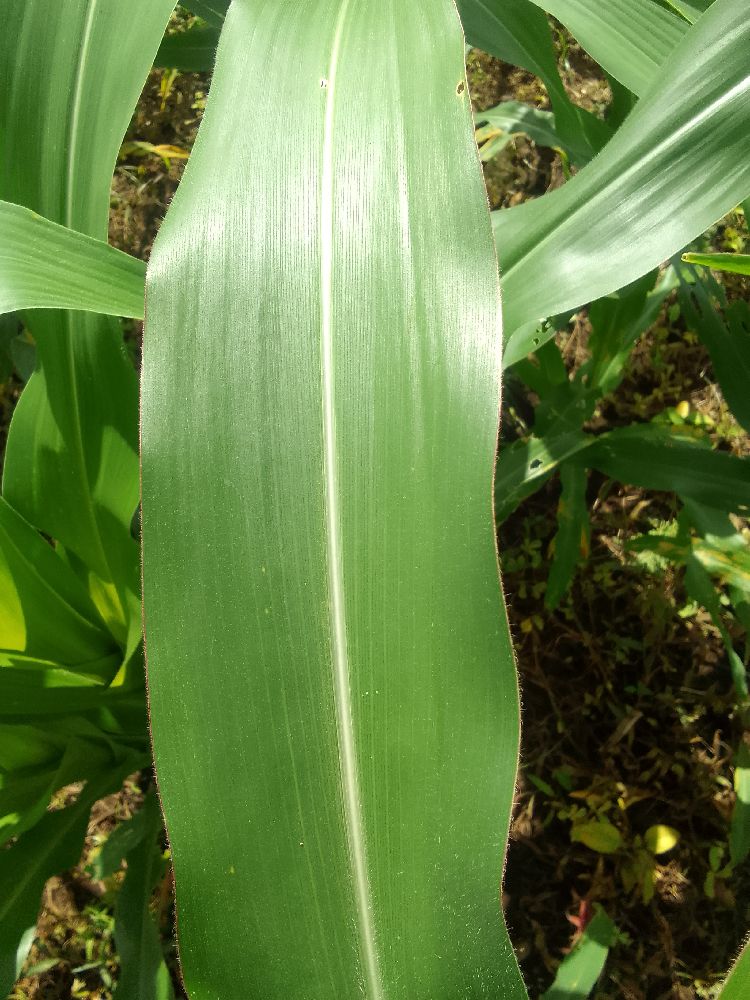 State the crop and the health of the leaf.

maize, healthy
